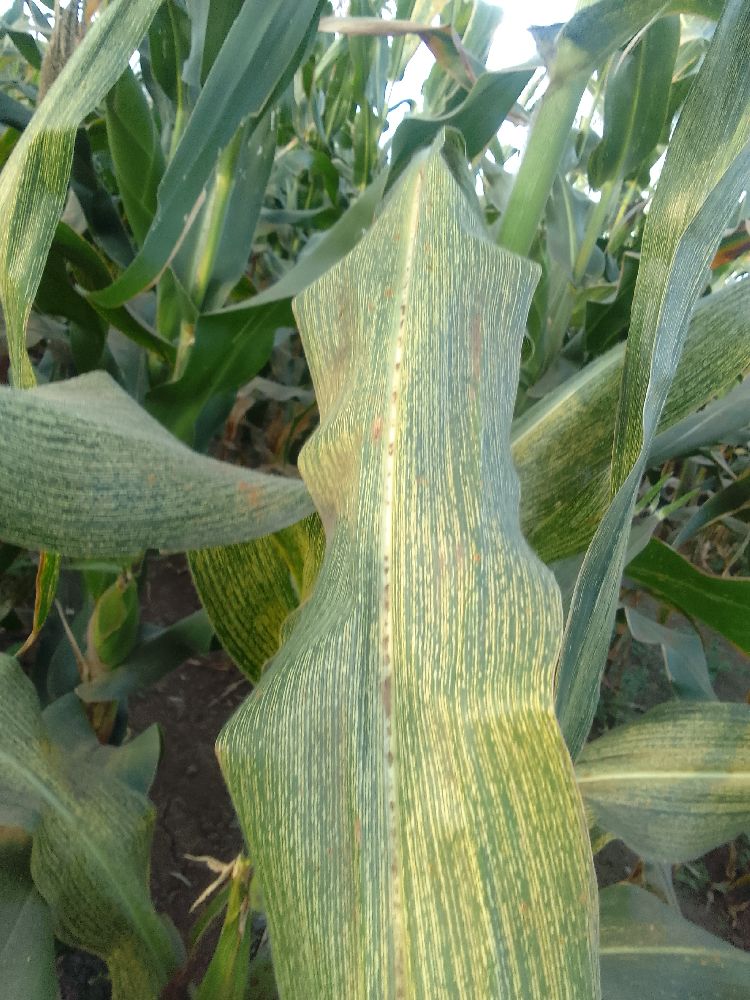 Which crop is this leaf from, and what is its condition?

maize, maize streak virus
